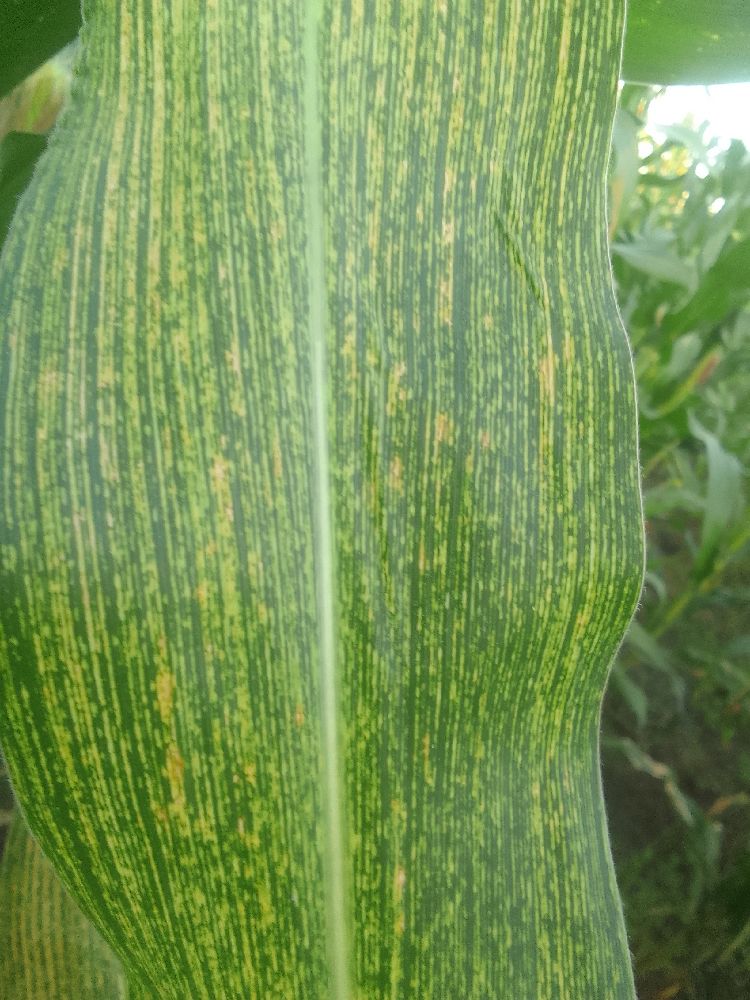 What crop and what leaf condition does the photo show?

maize, maize streak virus
